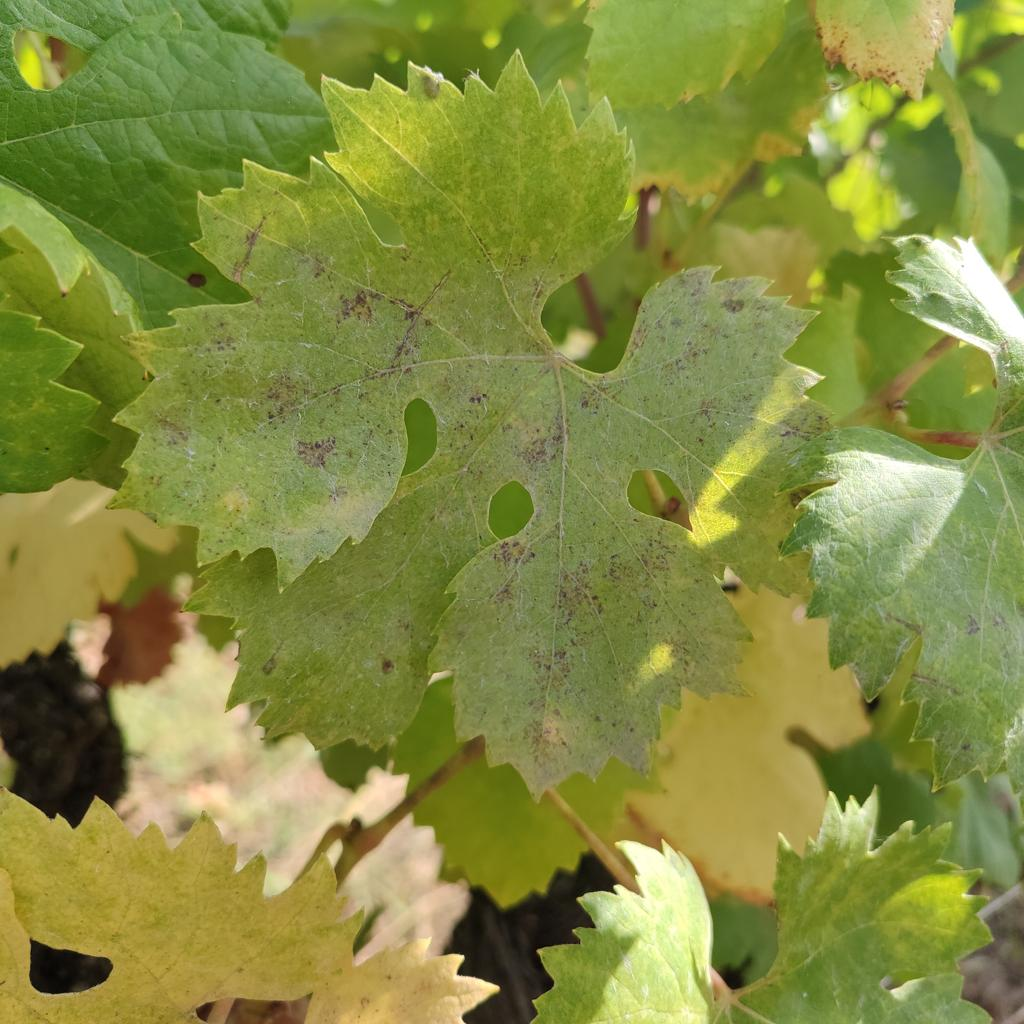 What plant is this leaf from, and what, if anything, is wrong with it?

grapevine, powdery mildew
